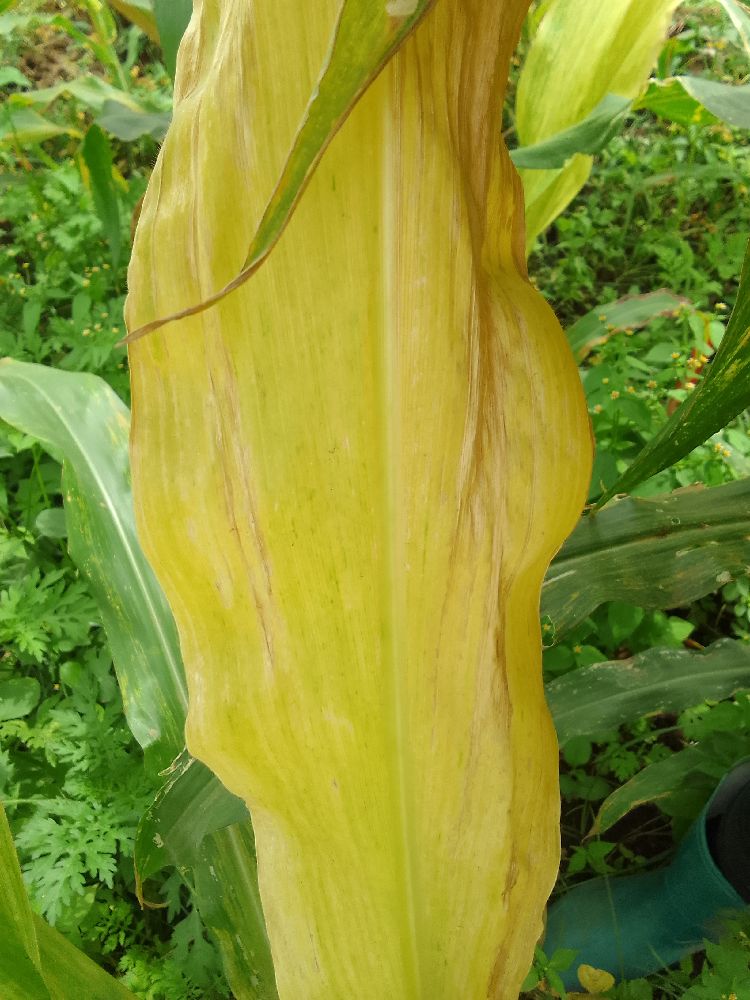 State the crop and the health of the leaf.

maize, maize lethal necrosis
